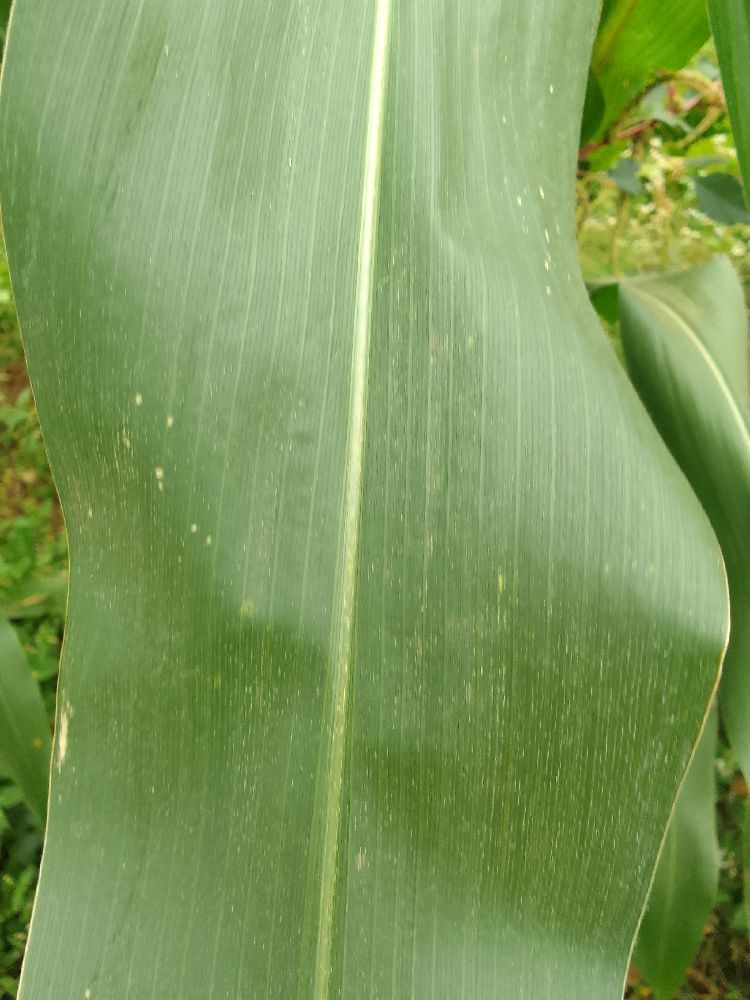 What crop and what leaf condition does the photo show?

maize, healthy
